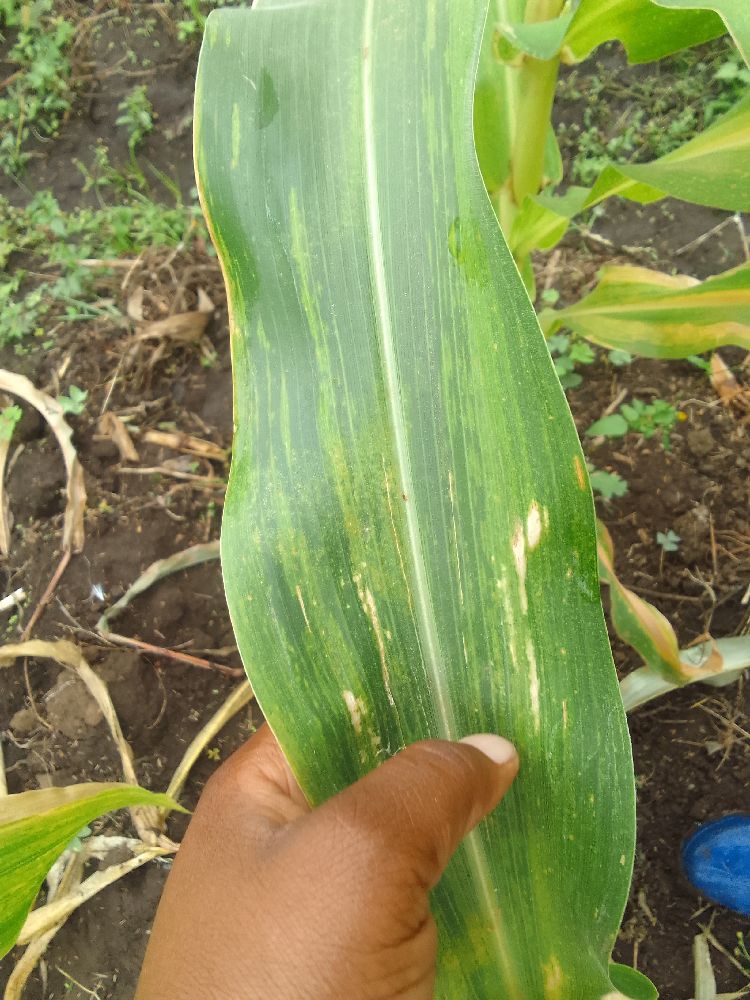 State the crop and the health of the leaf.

maize, maize lethal necrosis
